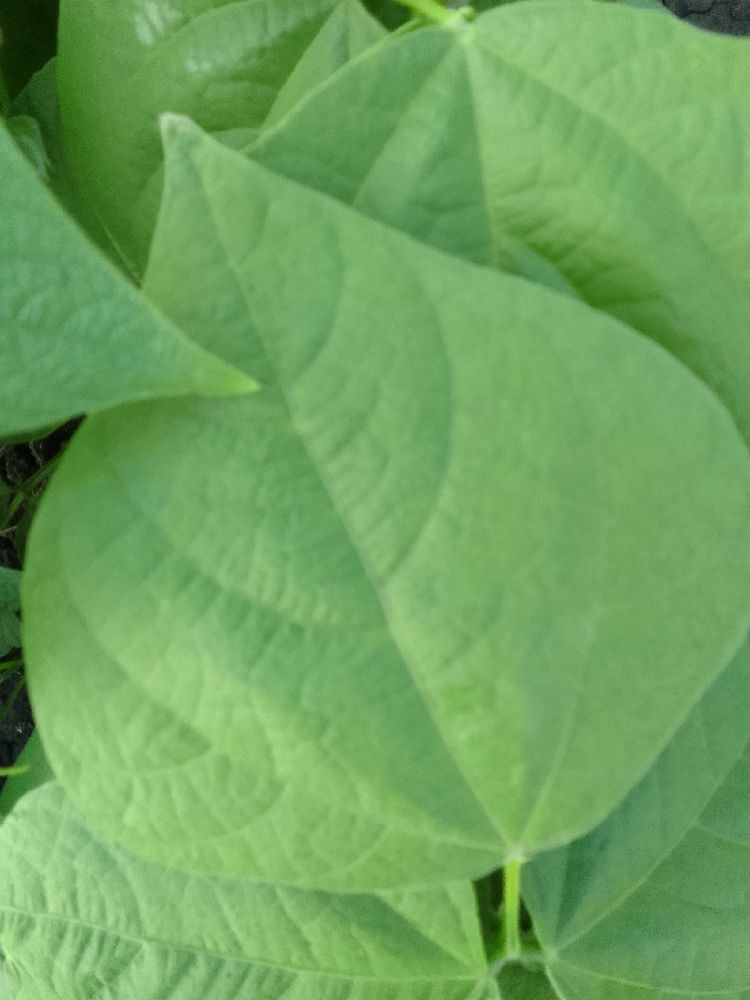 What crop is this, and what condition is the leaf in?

common bean, healthy
